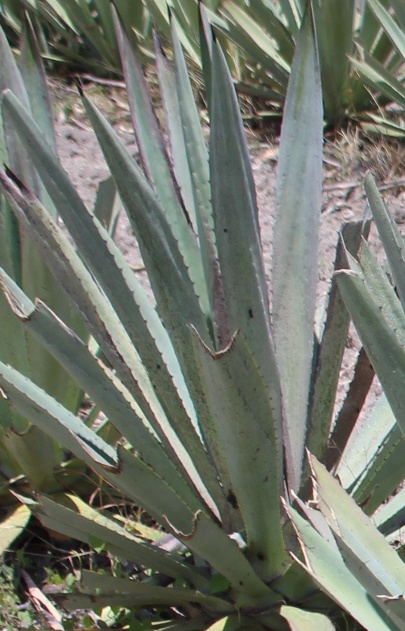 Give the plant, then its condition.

agave, small
